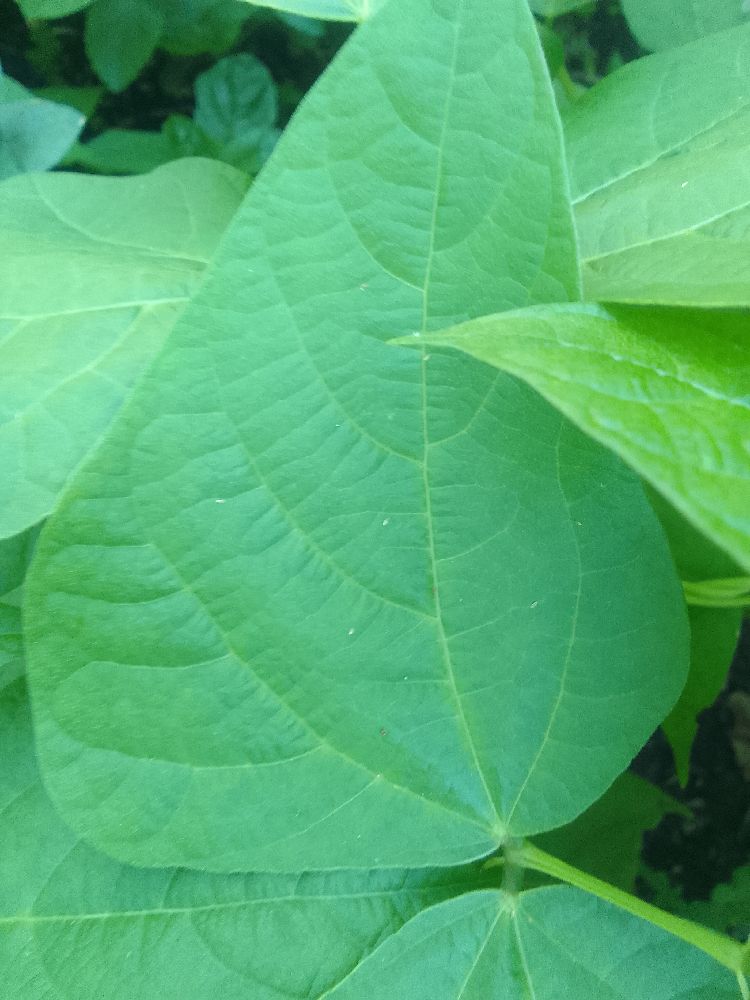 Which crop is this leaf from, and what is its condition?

common bean, healthy
